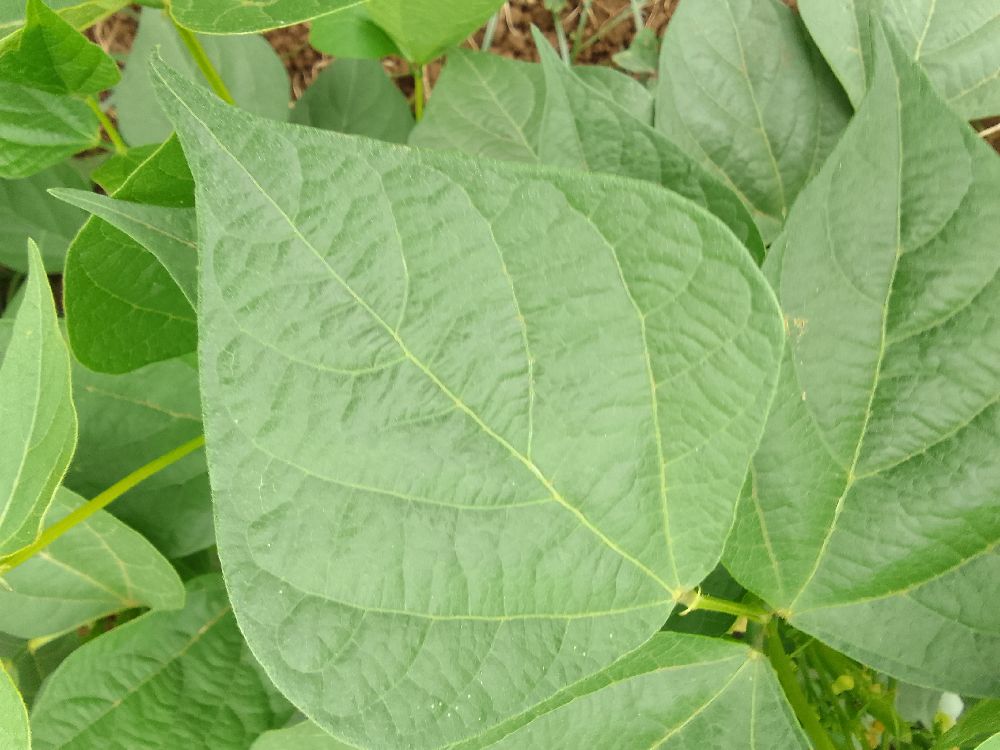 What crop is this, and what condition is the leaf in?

common bean, healthy
